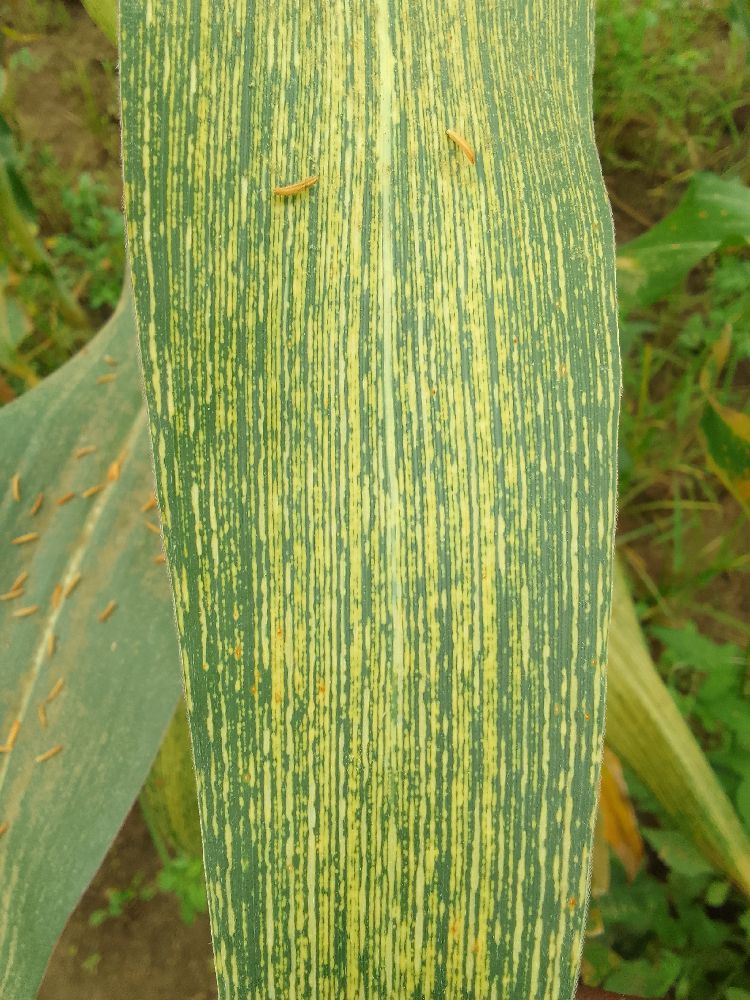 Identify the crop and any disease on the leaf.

maize, maize streak virus
